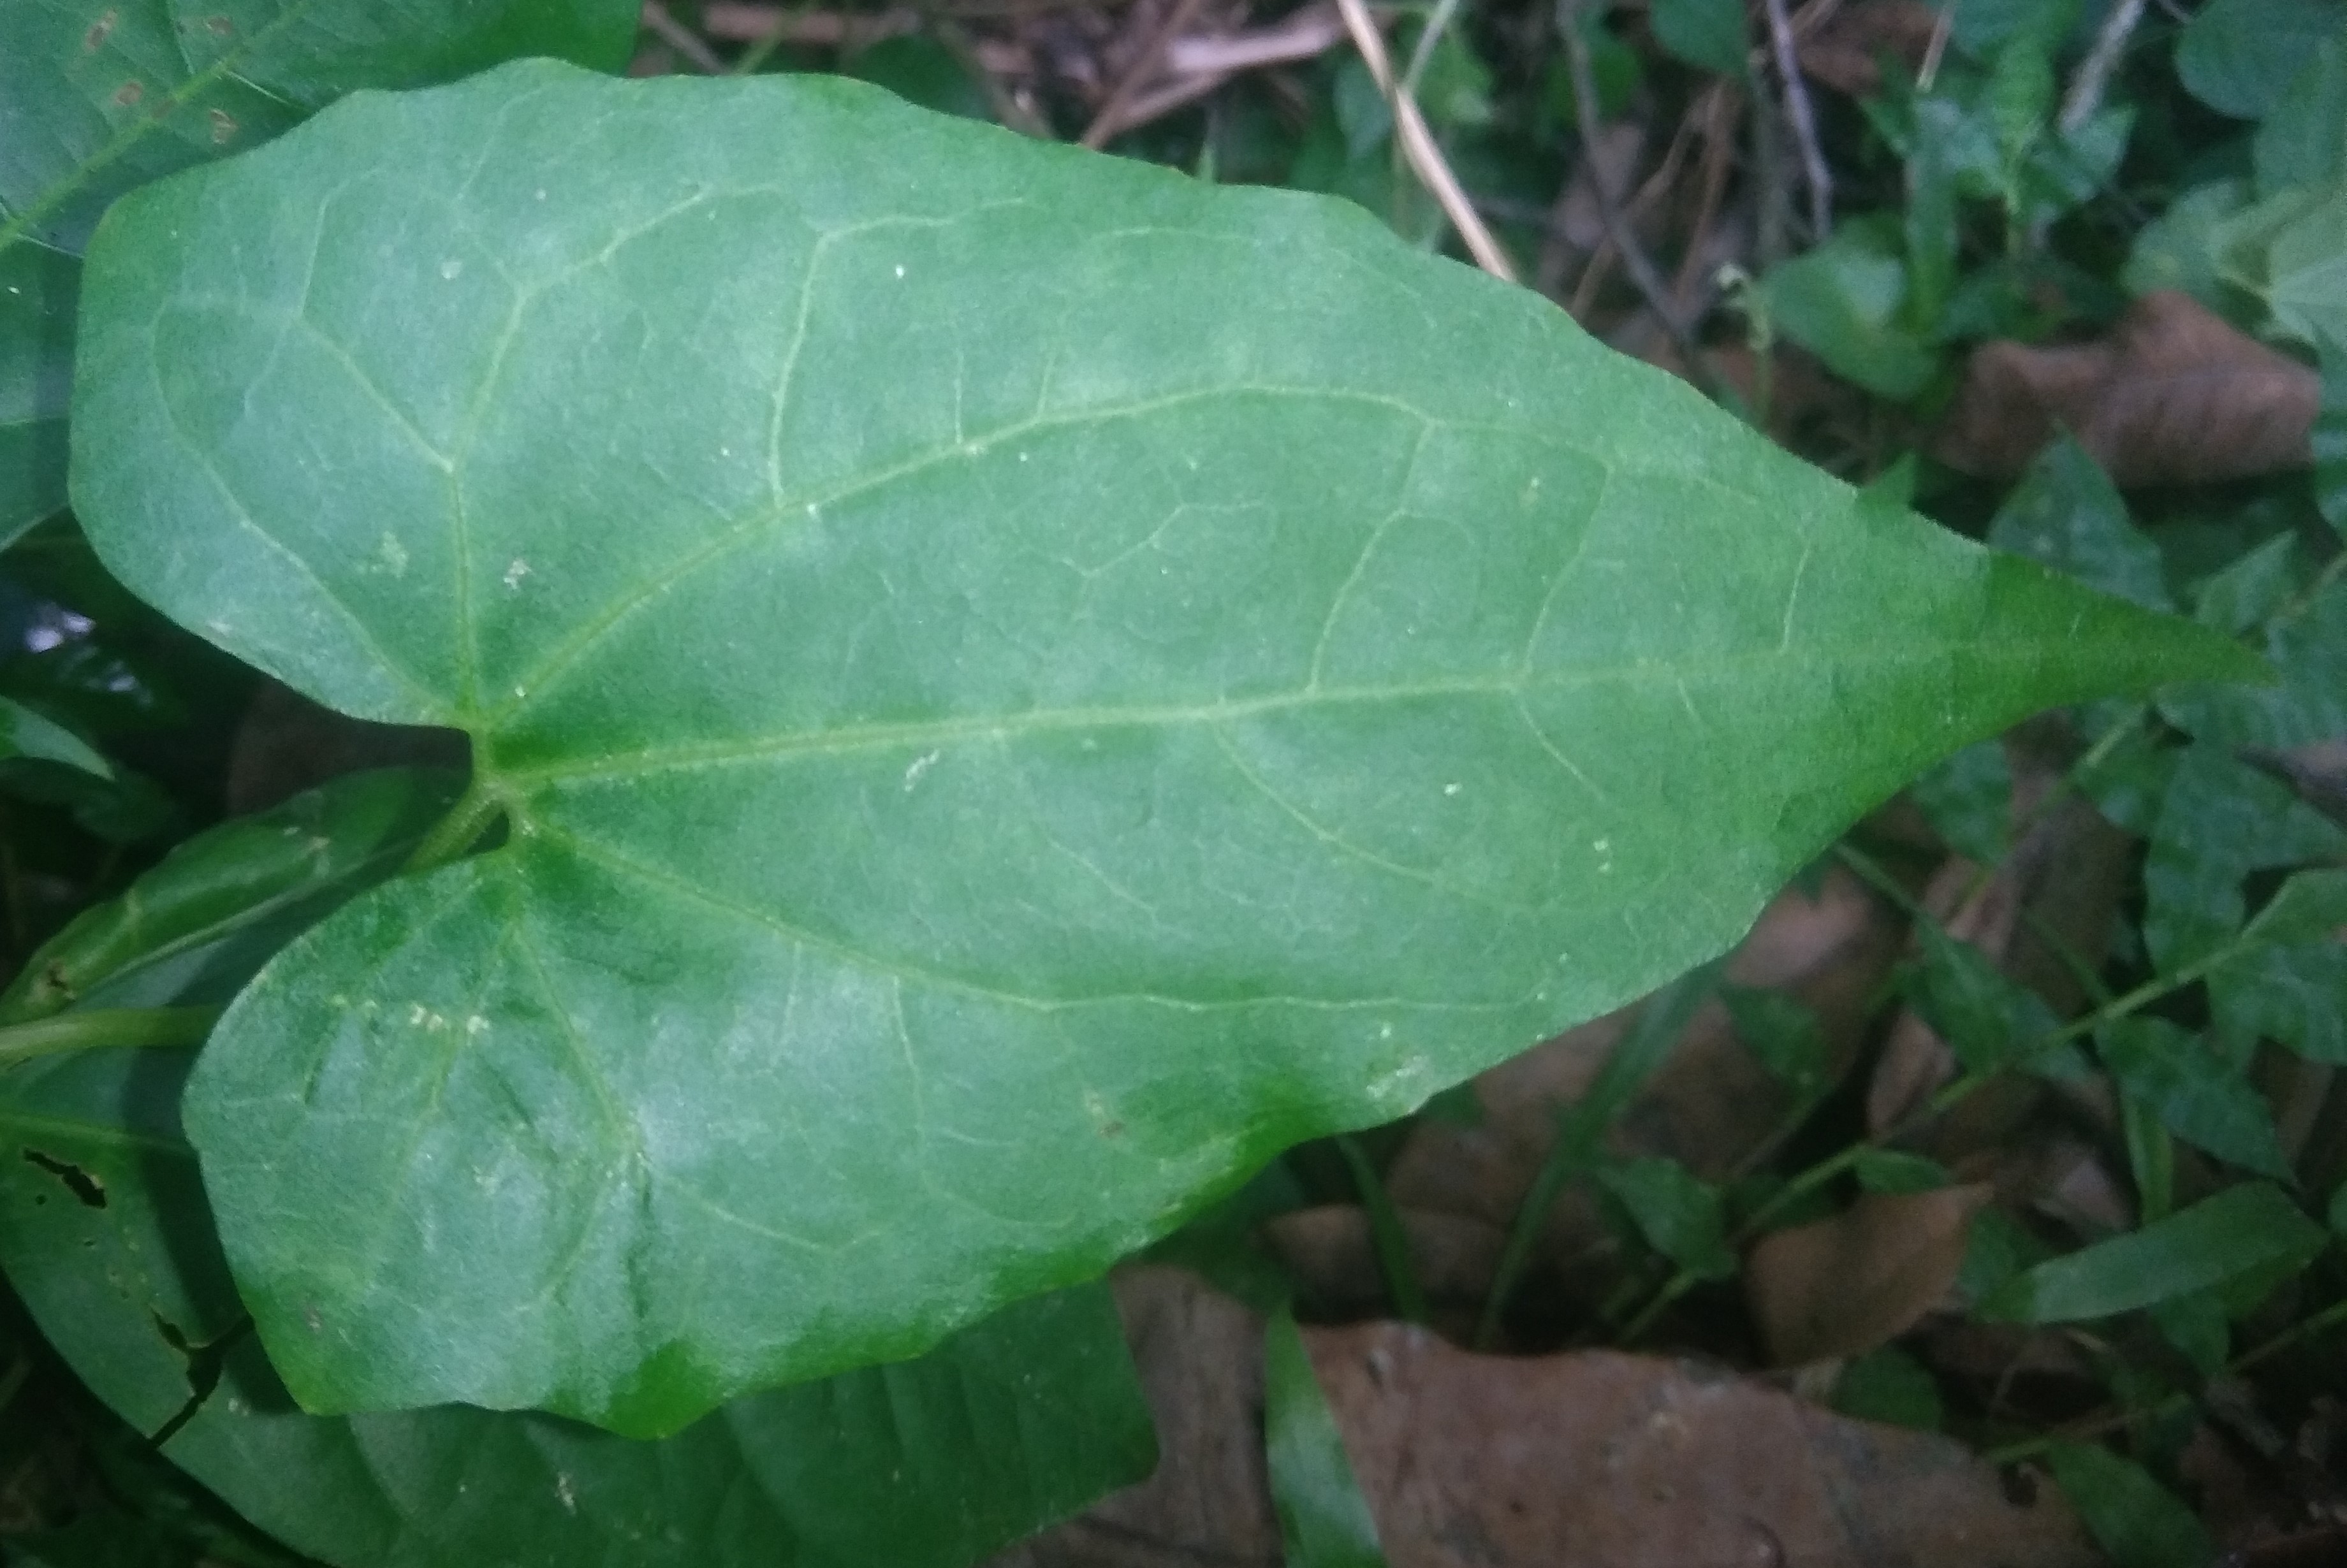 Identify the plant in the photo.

bitter vine
